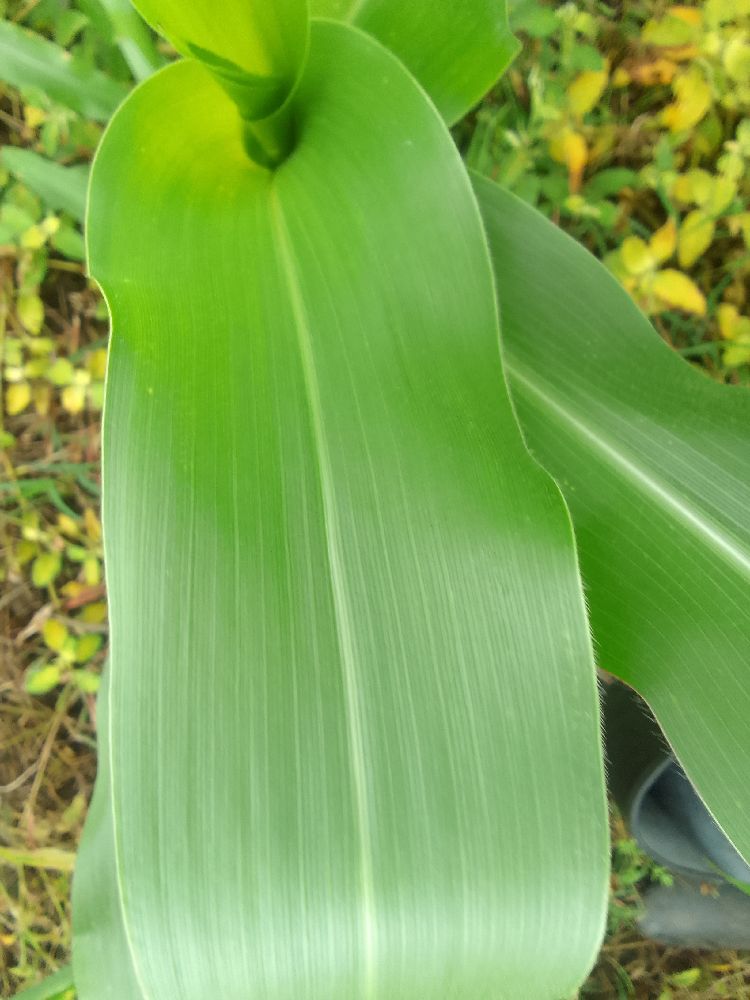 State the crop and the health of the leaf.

maize, healthy
